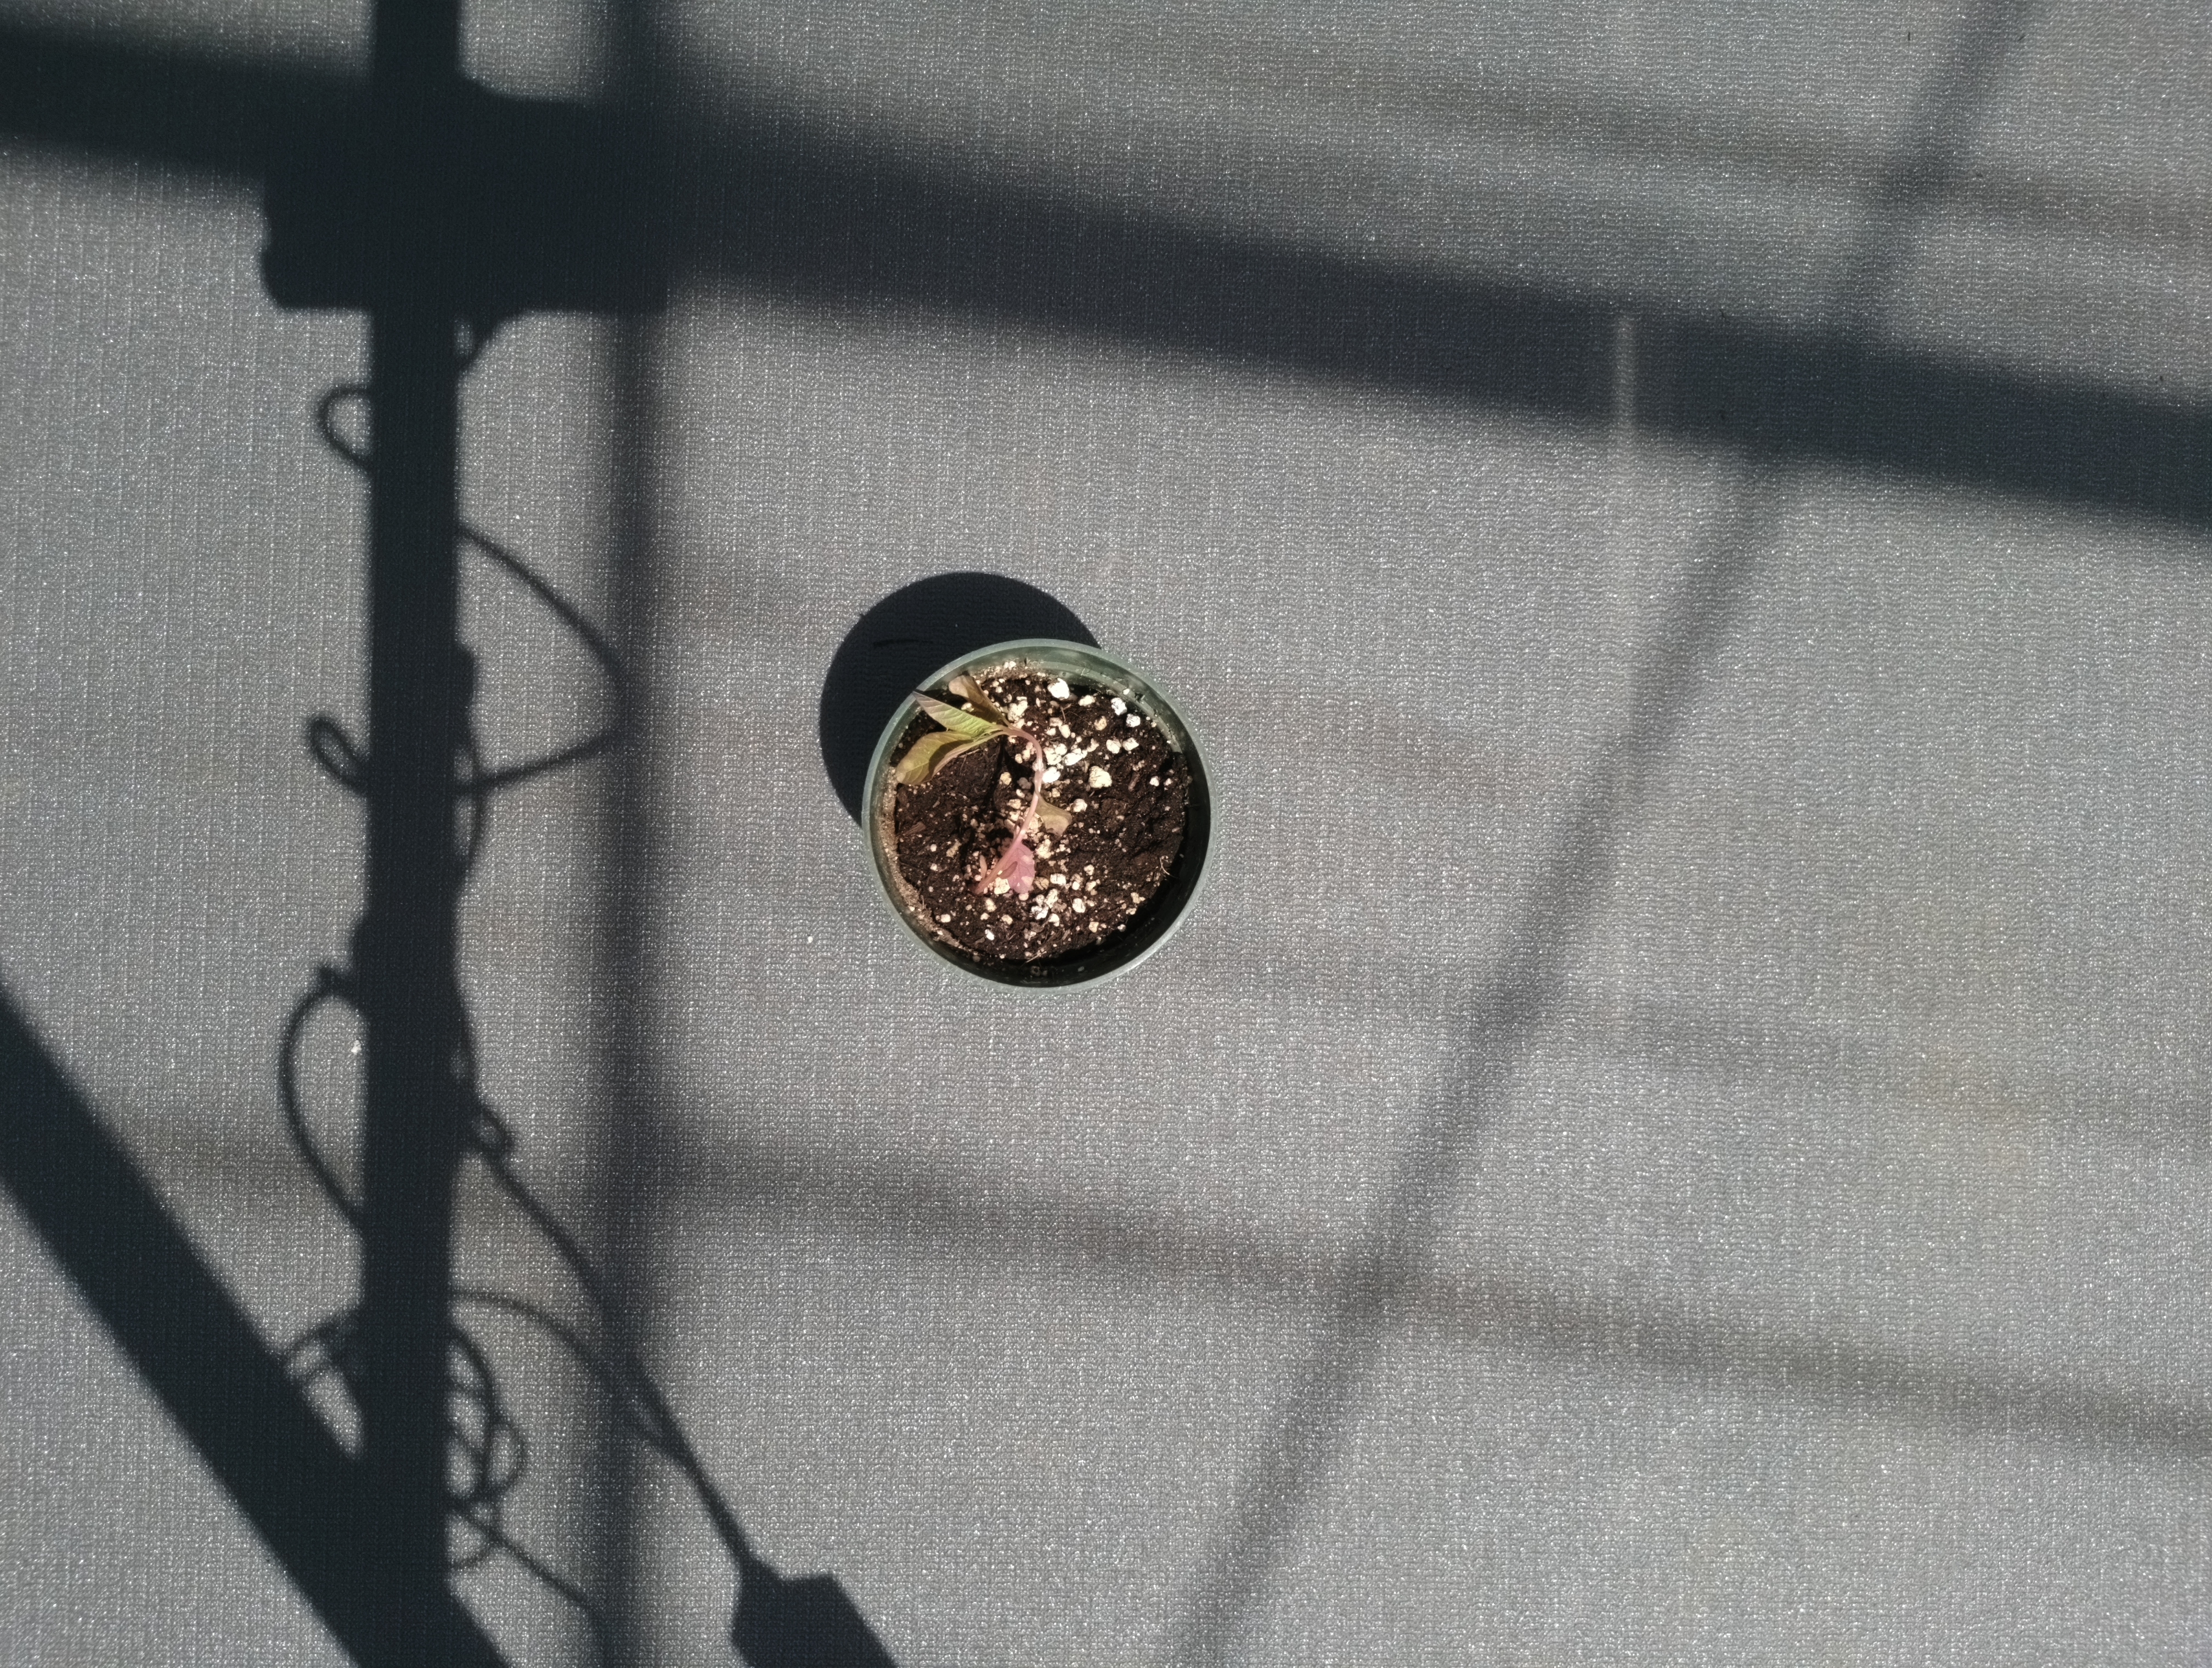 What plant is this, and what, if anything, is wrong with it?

waterhemp, epinasty
